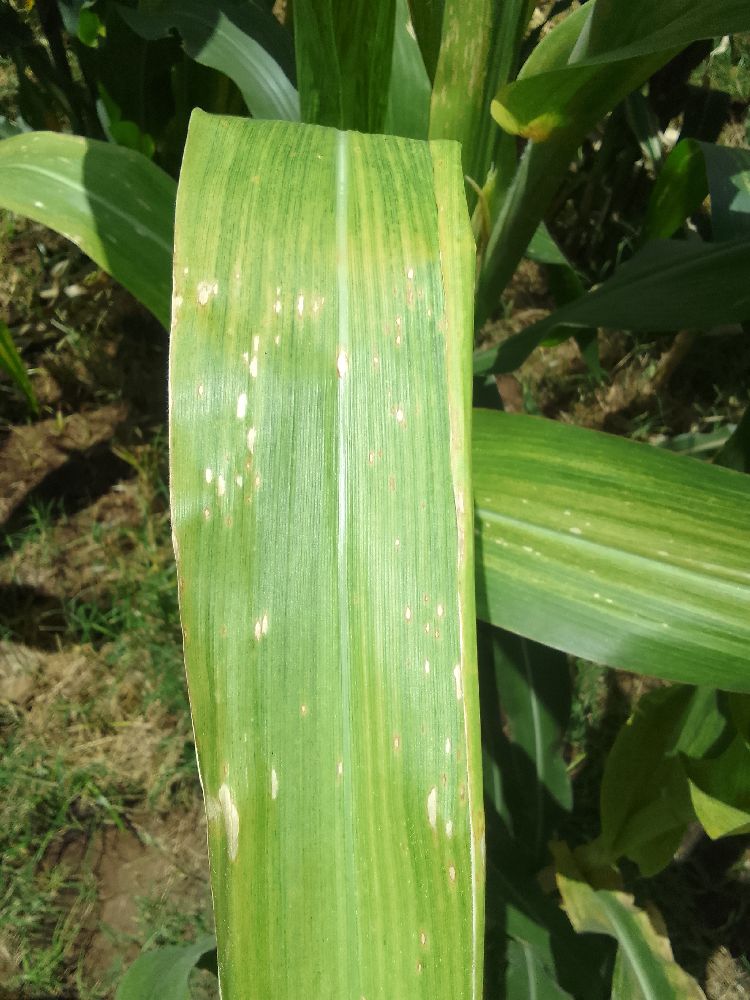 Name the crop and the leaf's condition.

maize, maize lethal necrosis
